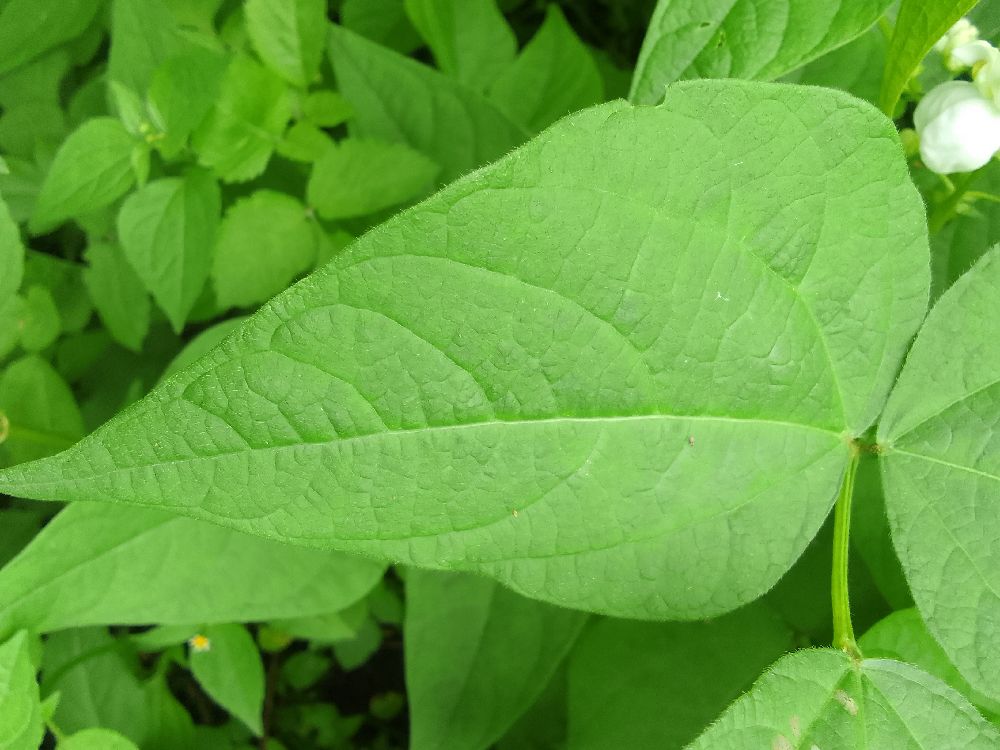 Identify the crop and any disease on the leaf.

common bean, healthy
